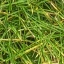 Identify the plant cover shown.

grass
